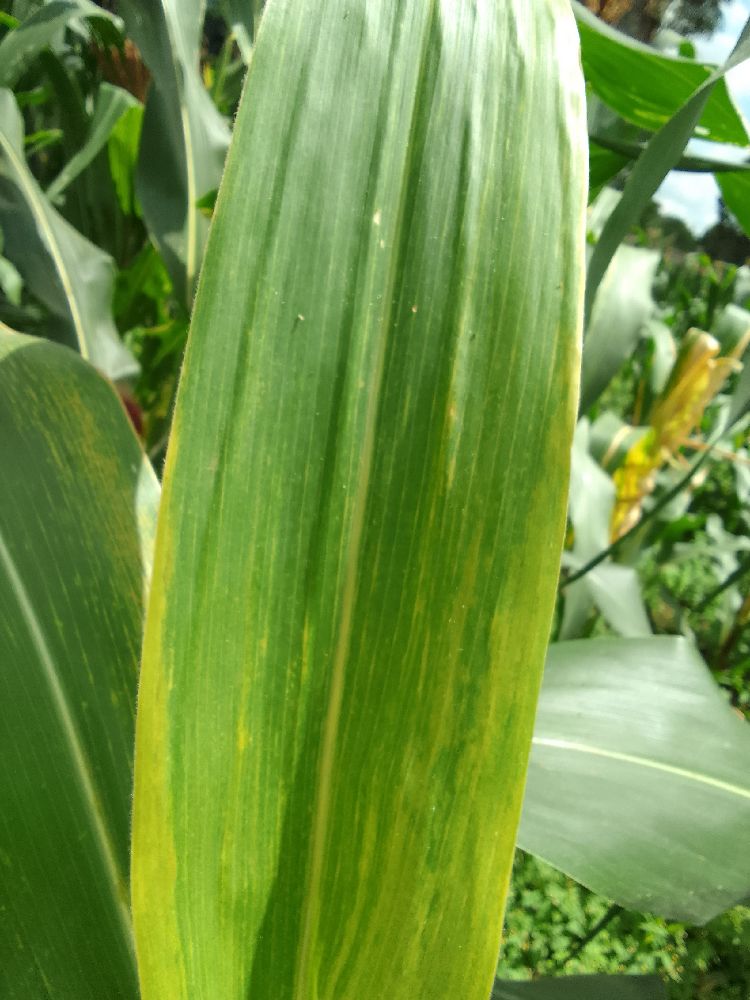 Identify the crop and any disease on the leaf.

maize, maize lethal necrosis
